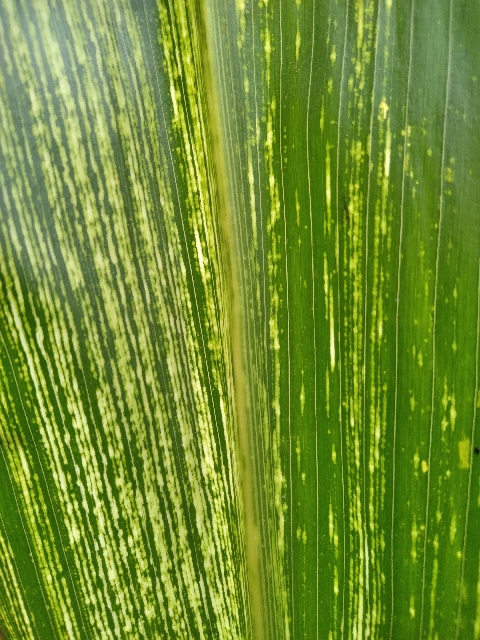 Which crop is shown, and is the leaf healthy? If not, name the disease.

maize, maize streak virus
